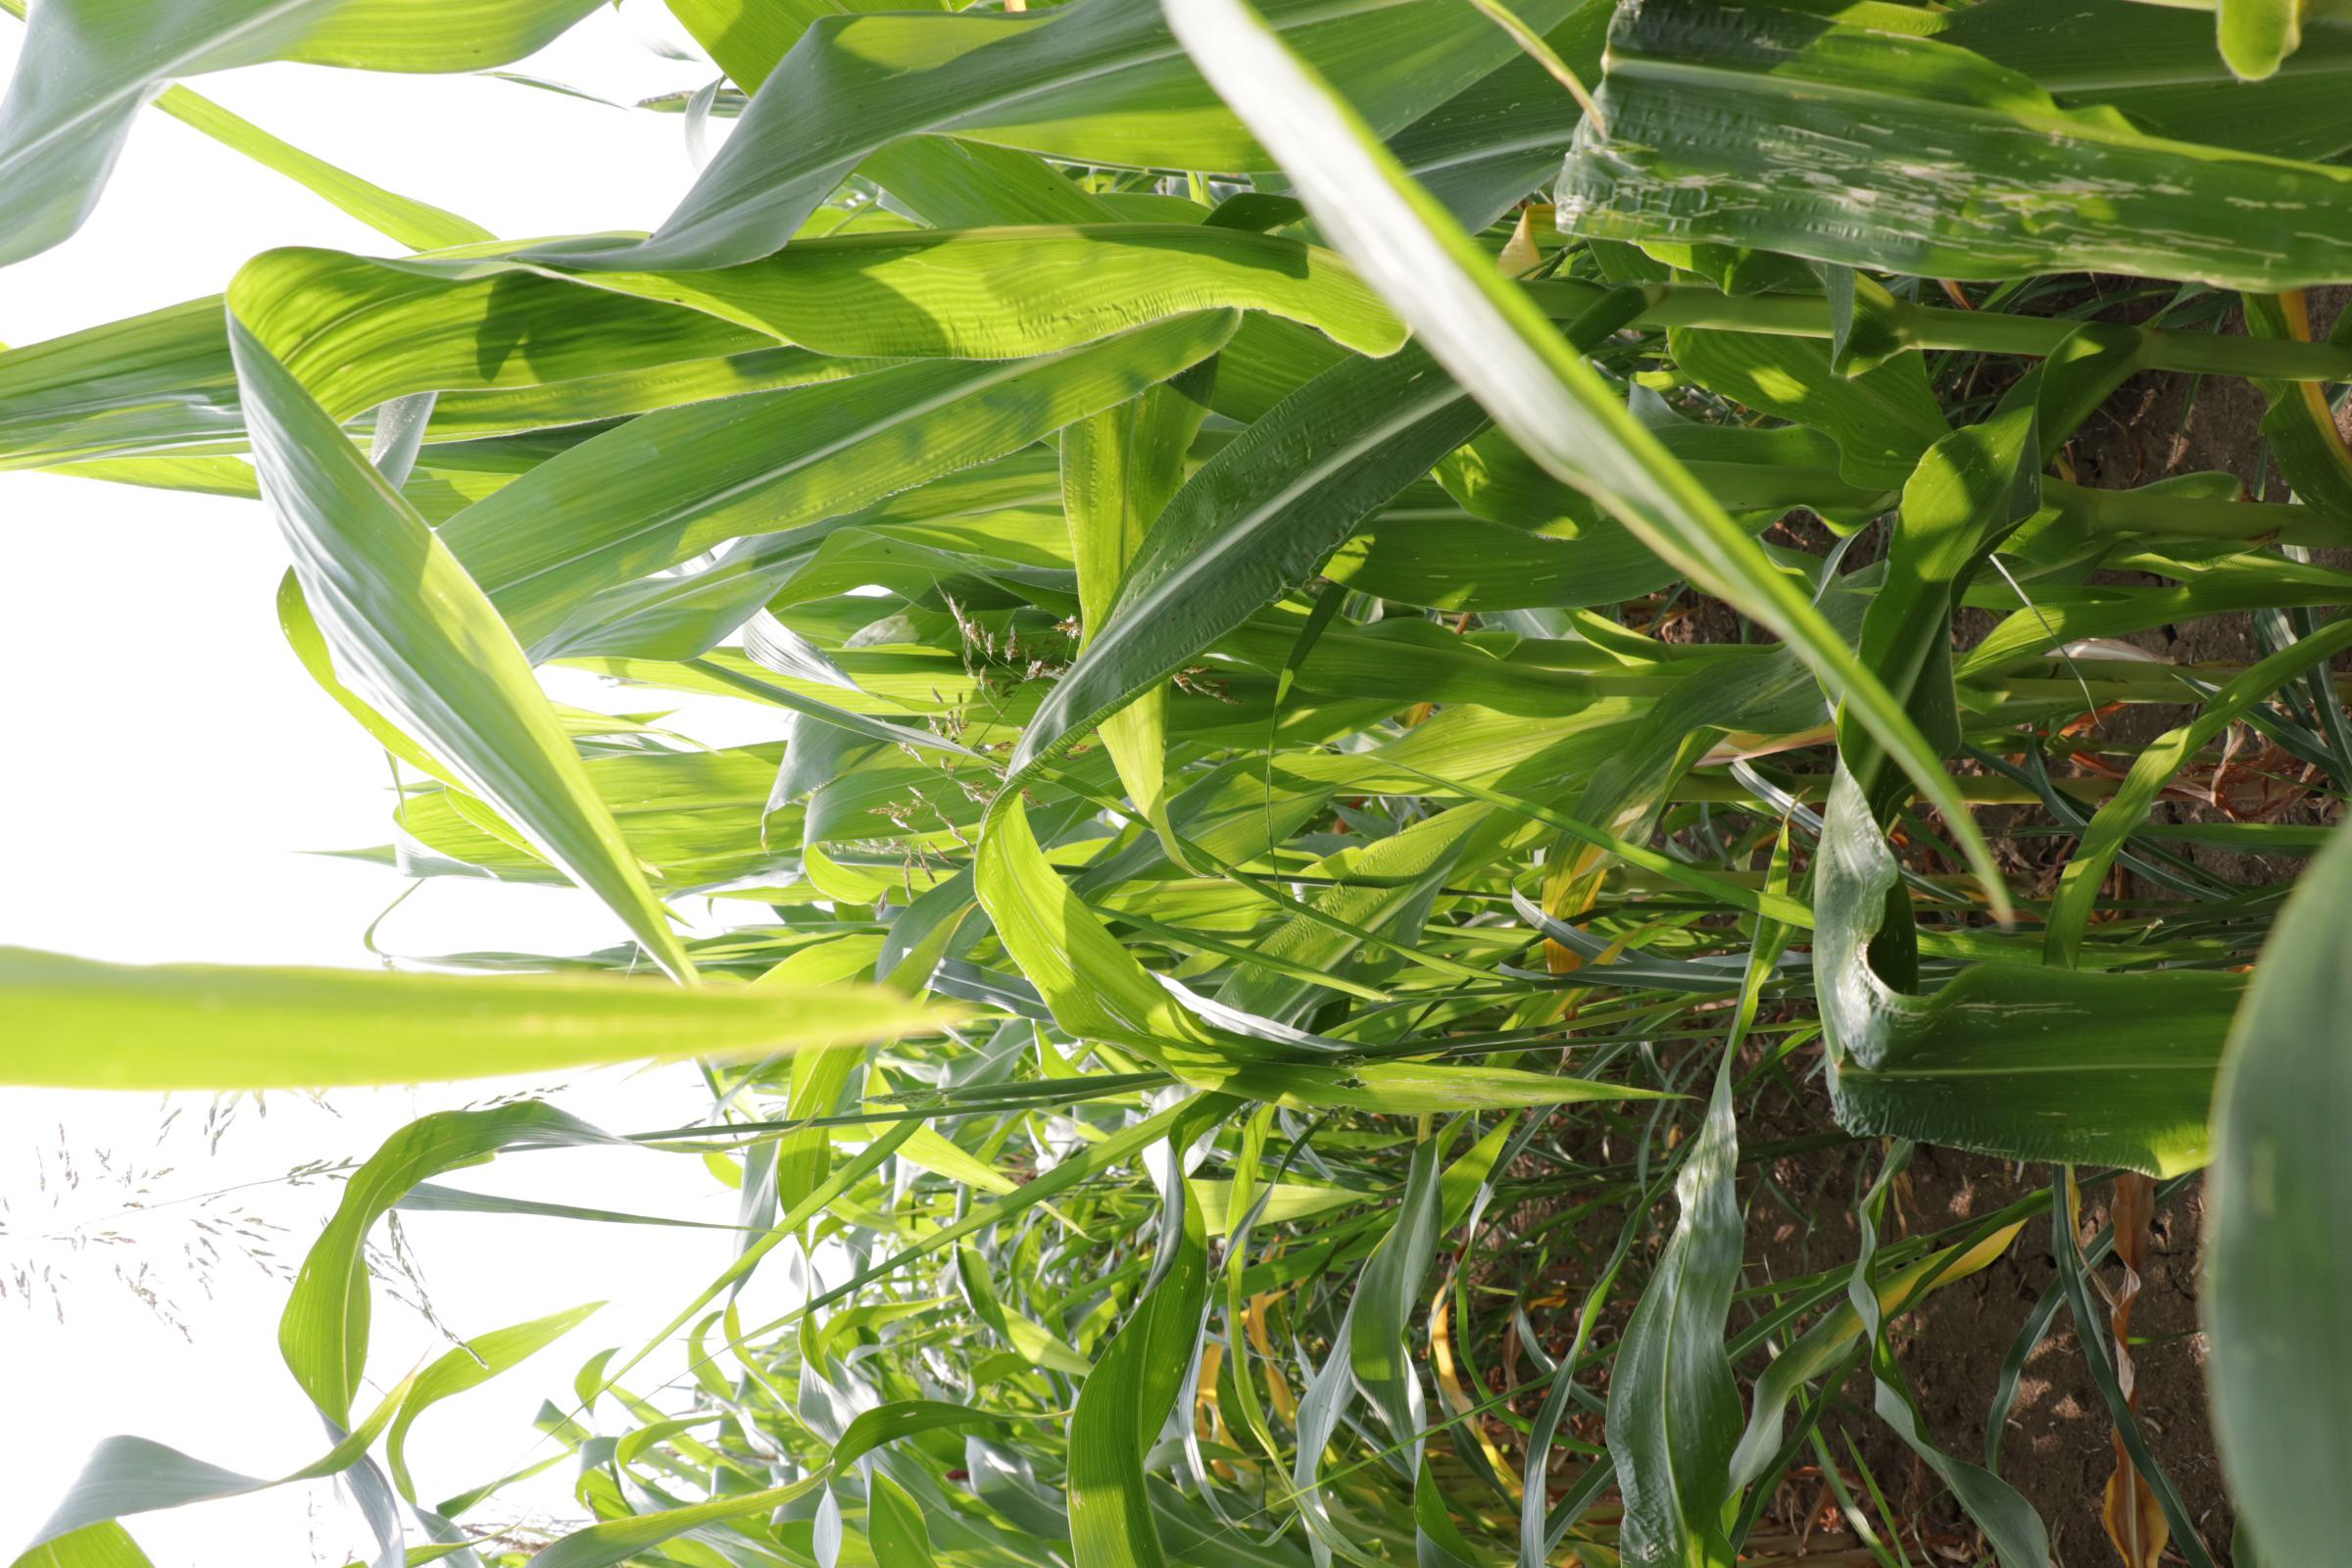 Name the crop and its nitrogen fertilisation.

maize, full nitrogen fertilisation
